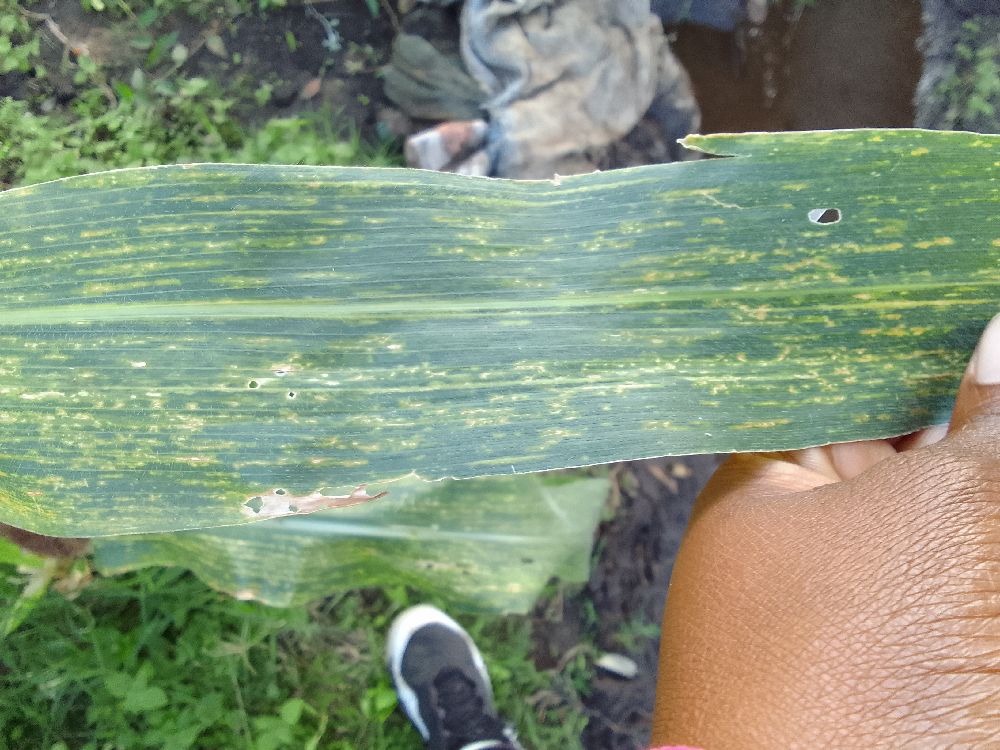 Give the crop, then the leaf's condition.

maize, maize lethal necrosis
